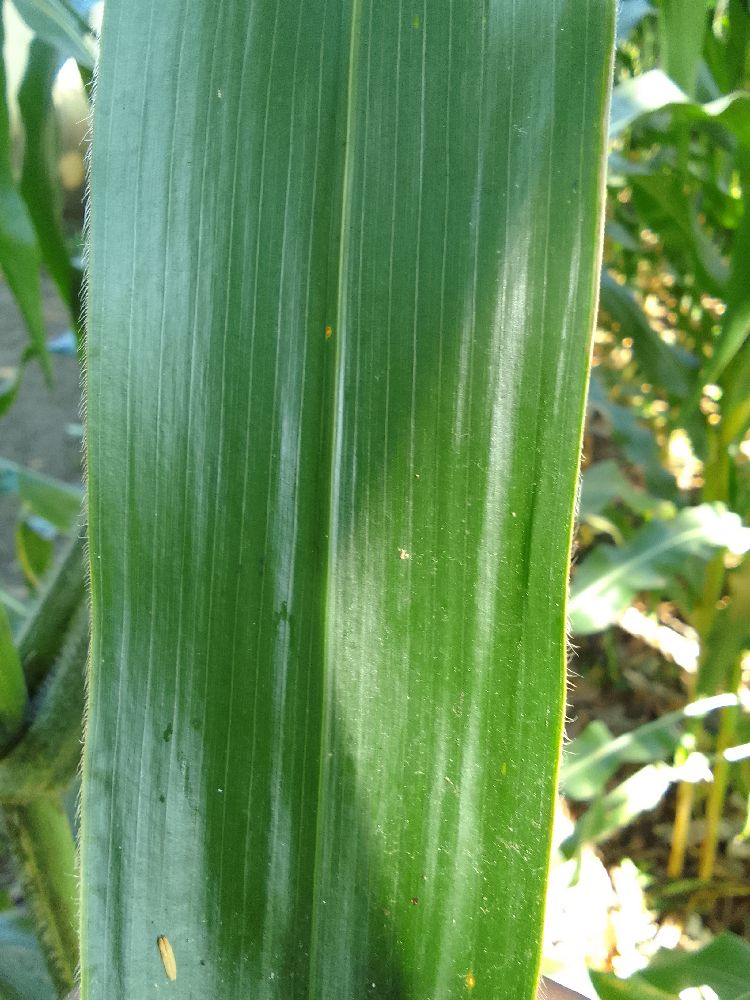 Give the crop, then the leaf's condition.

maize, healthy
